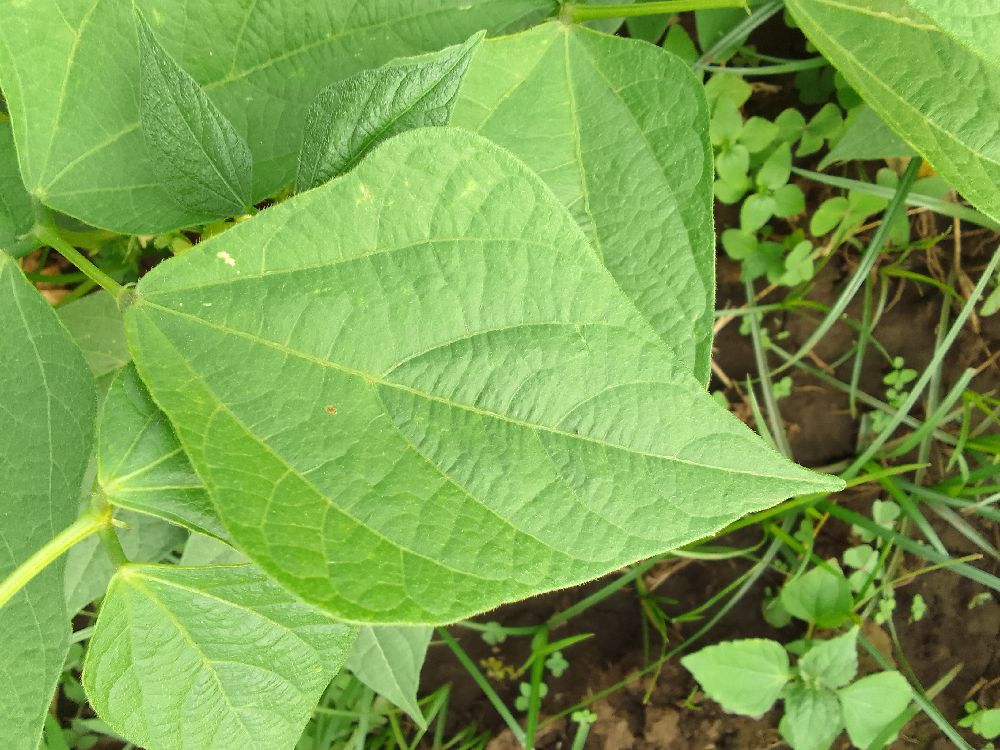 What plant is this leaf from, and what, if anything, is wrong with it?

common bean, healthy
